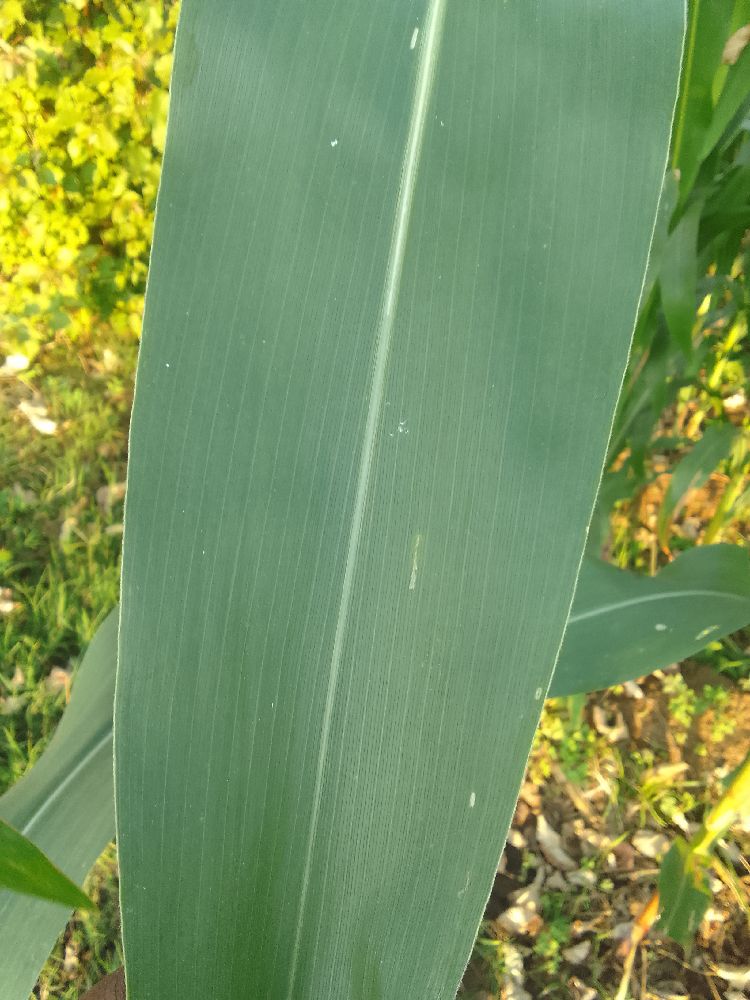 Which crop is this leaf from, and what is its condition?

maize, healthy
